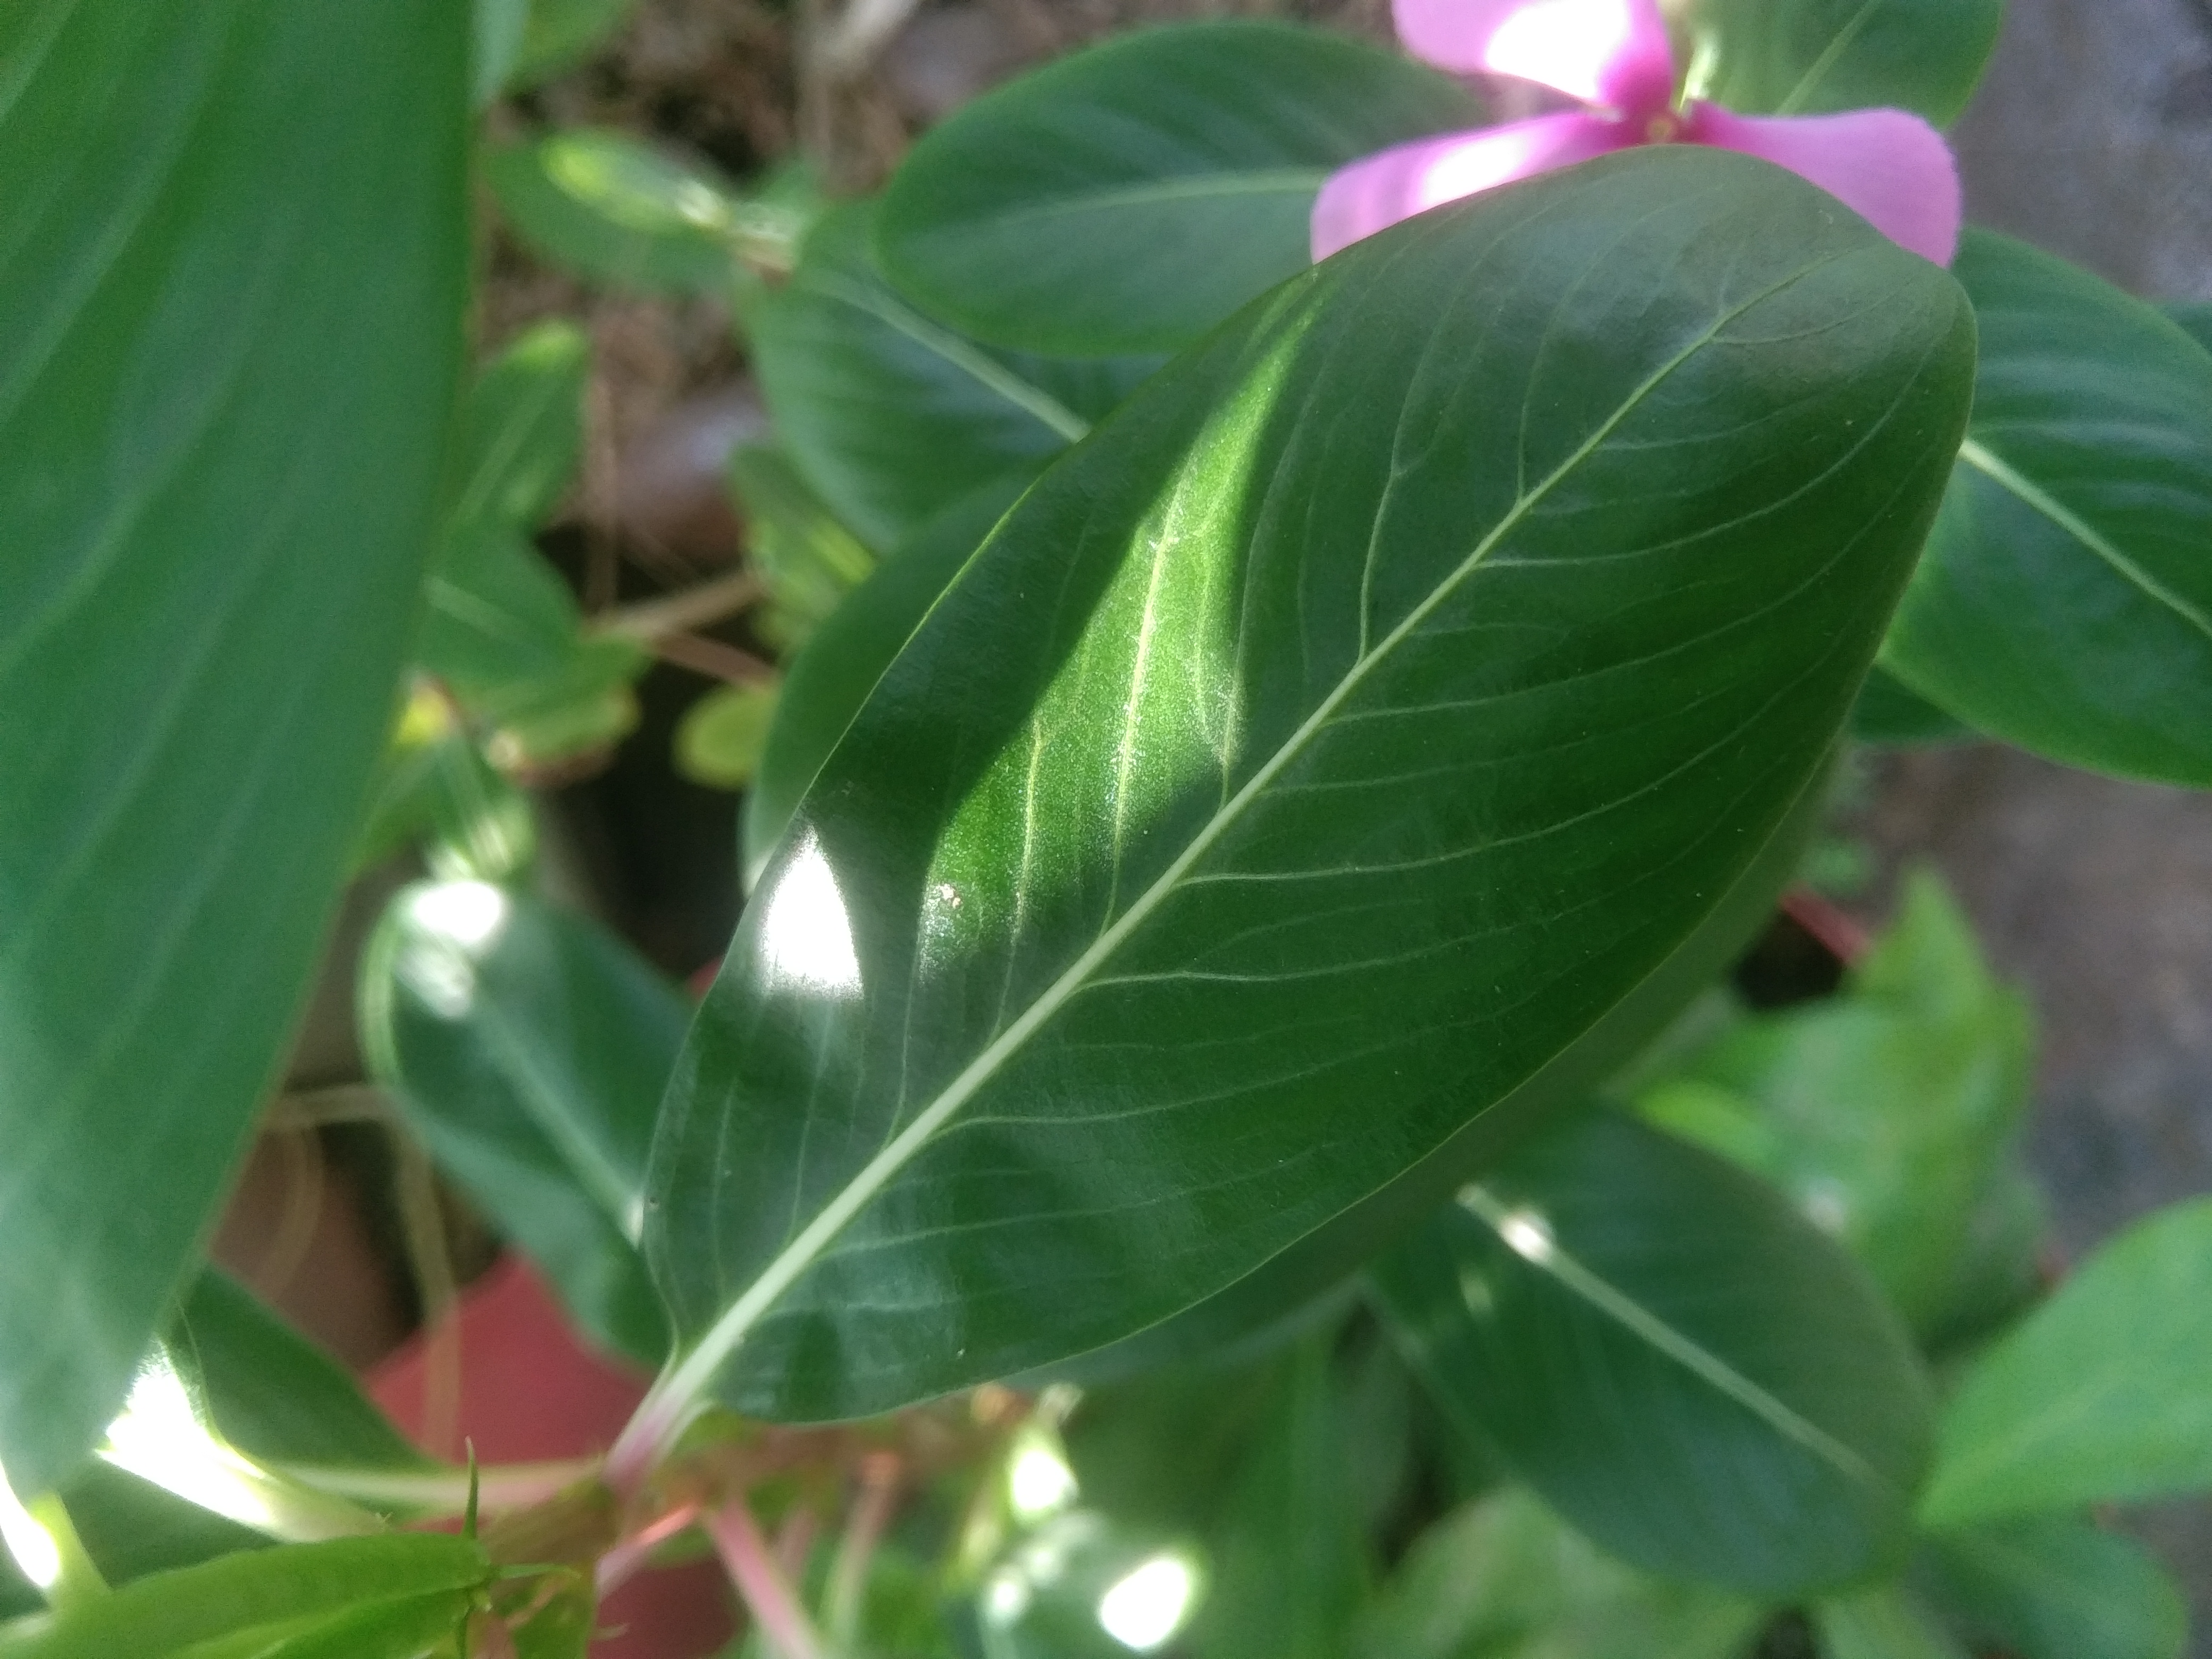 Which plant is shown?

rose periwinkle
